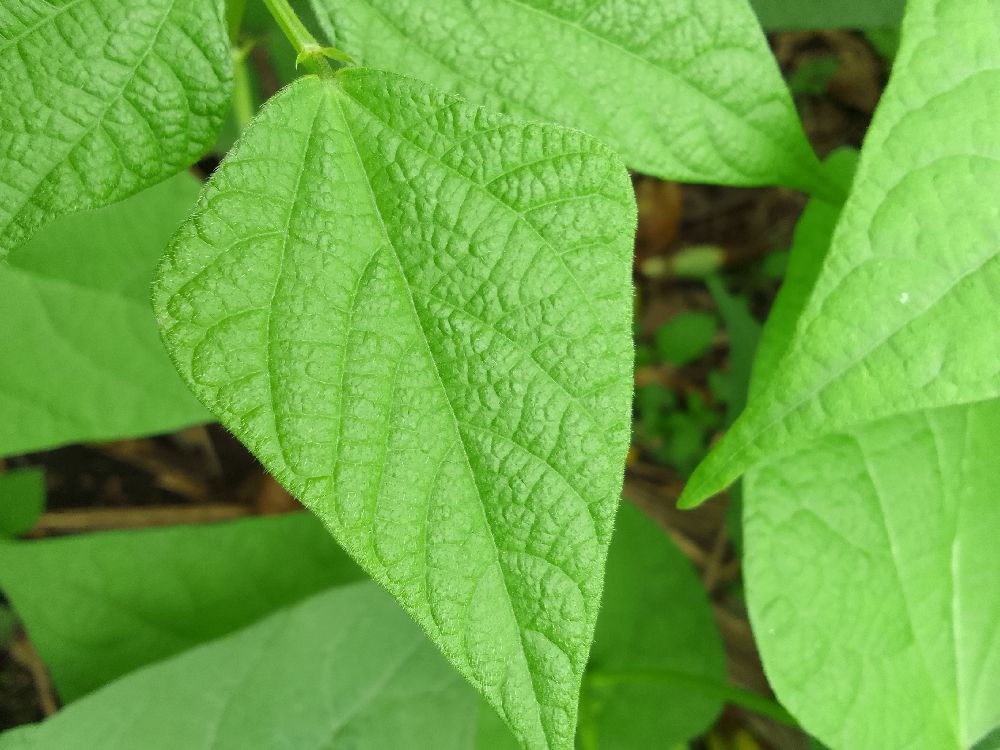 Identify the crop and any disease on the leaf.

common bean, healthy
